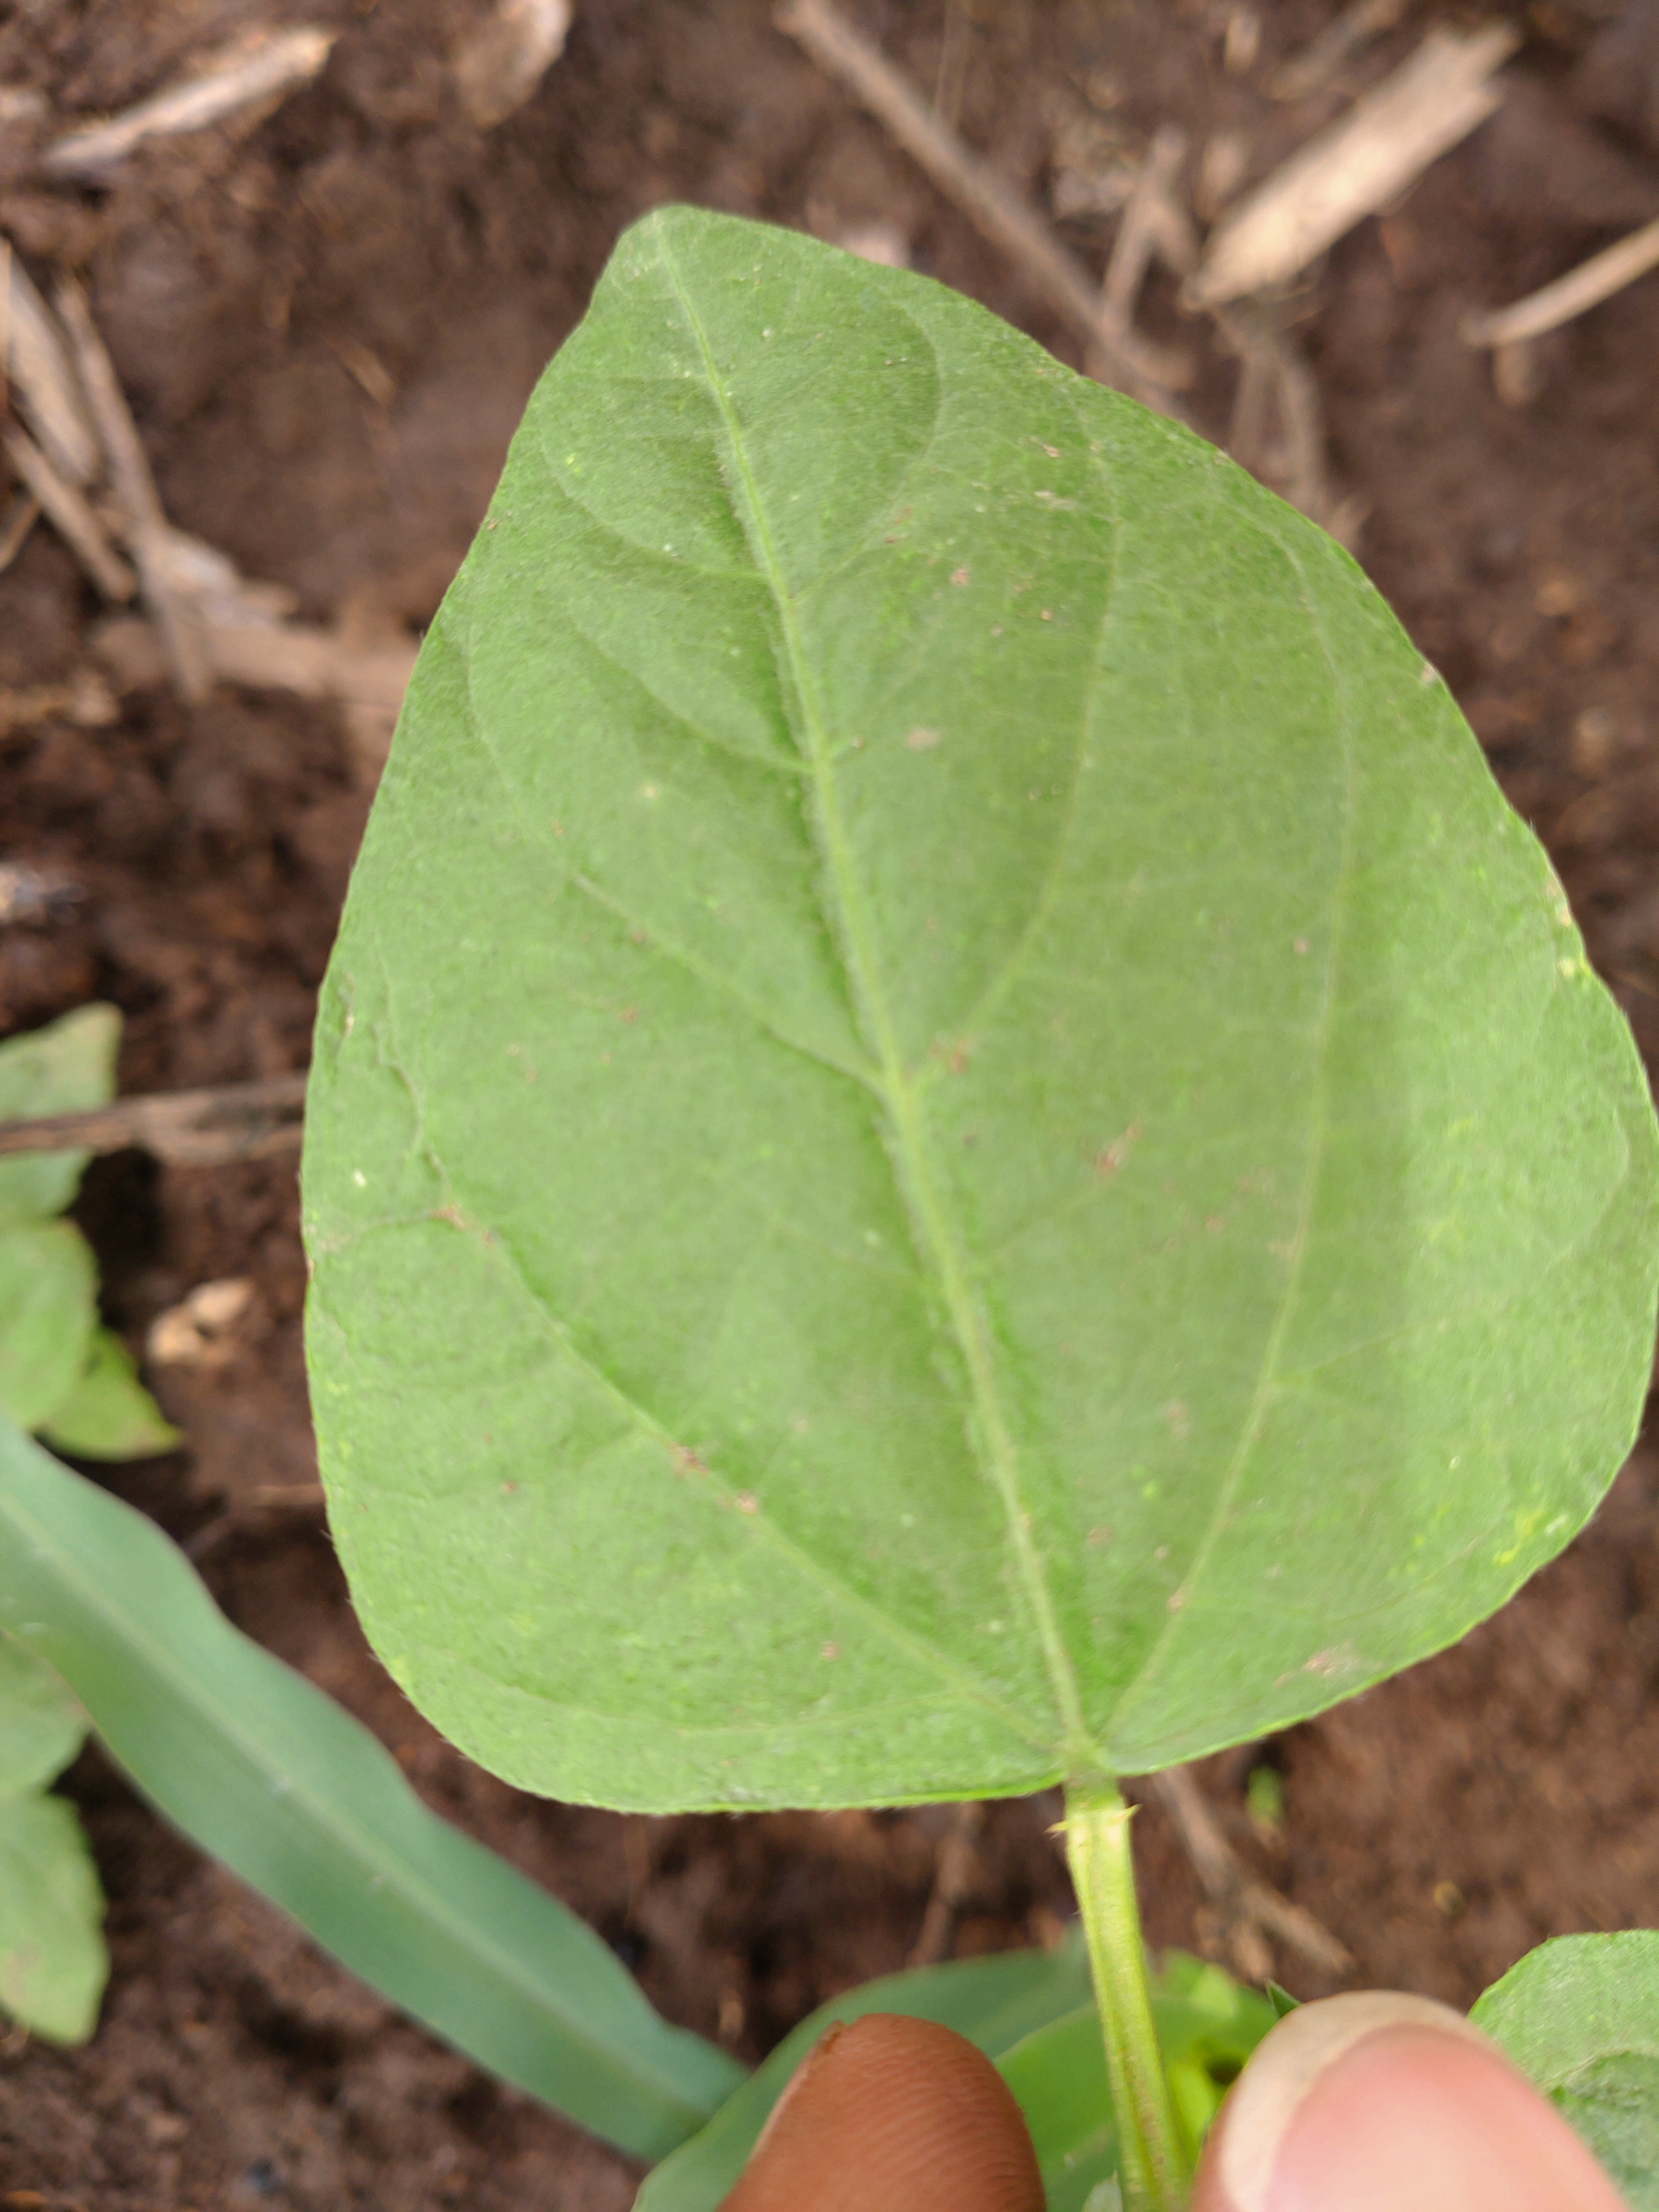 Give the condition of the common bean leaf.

healthy
